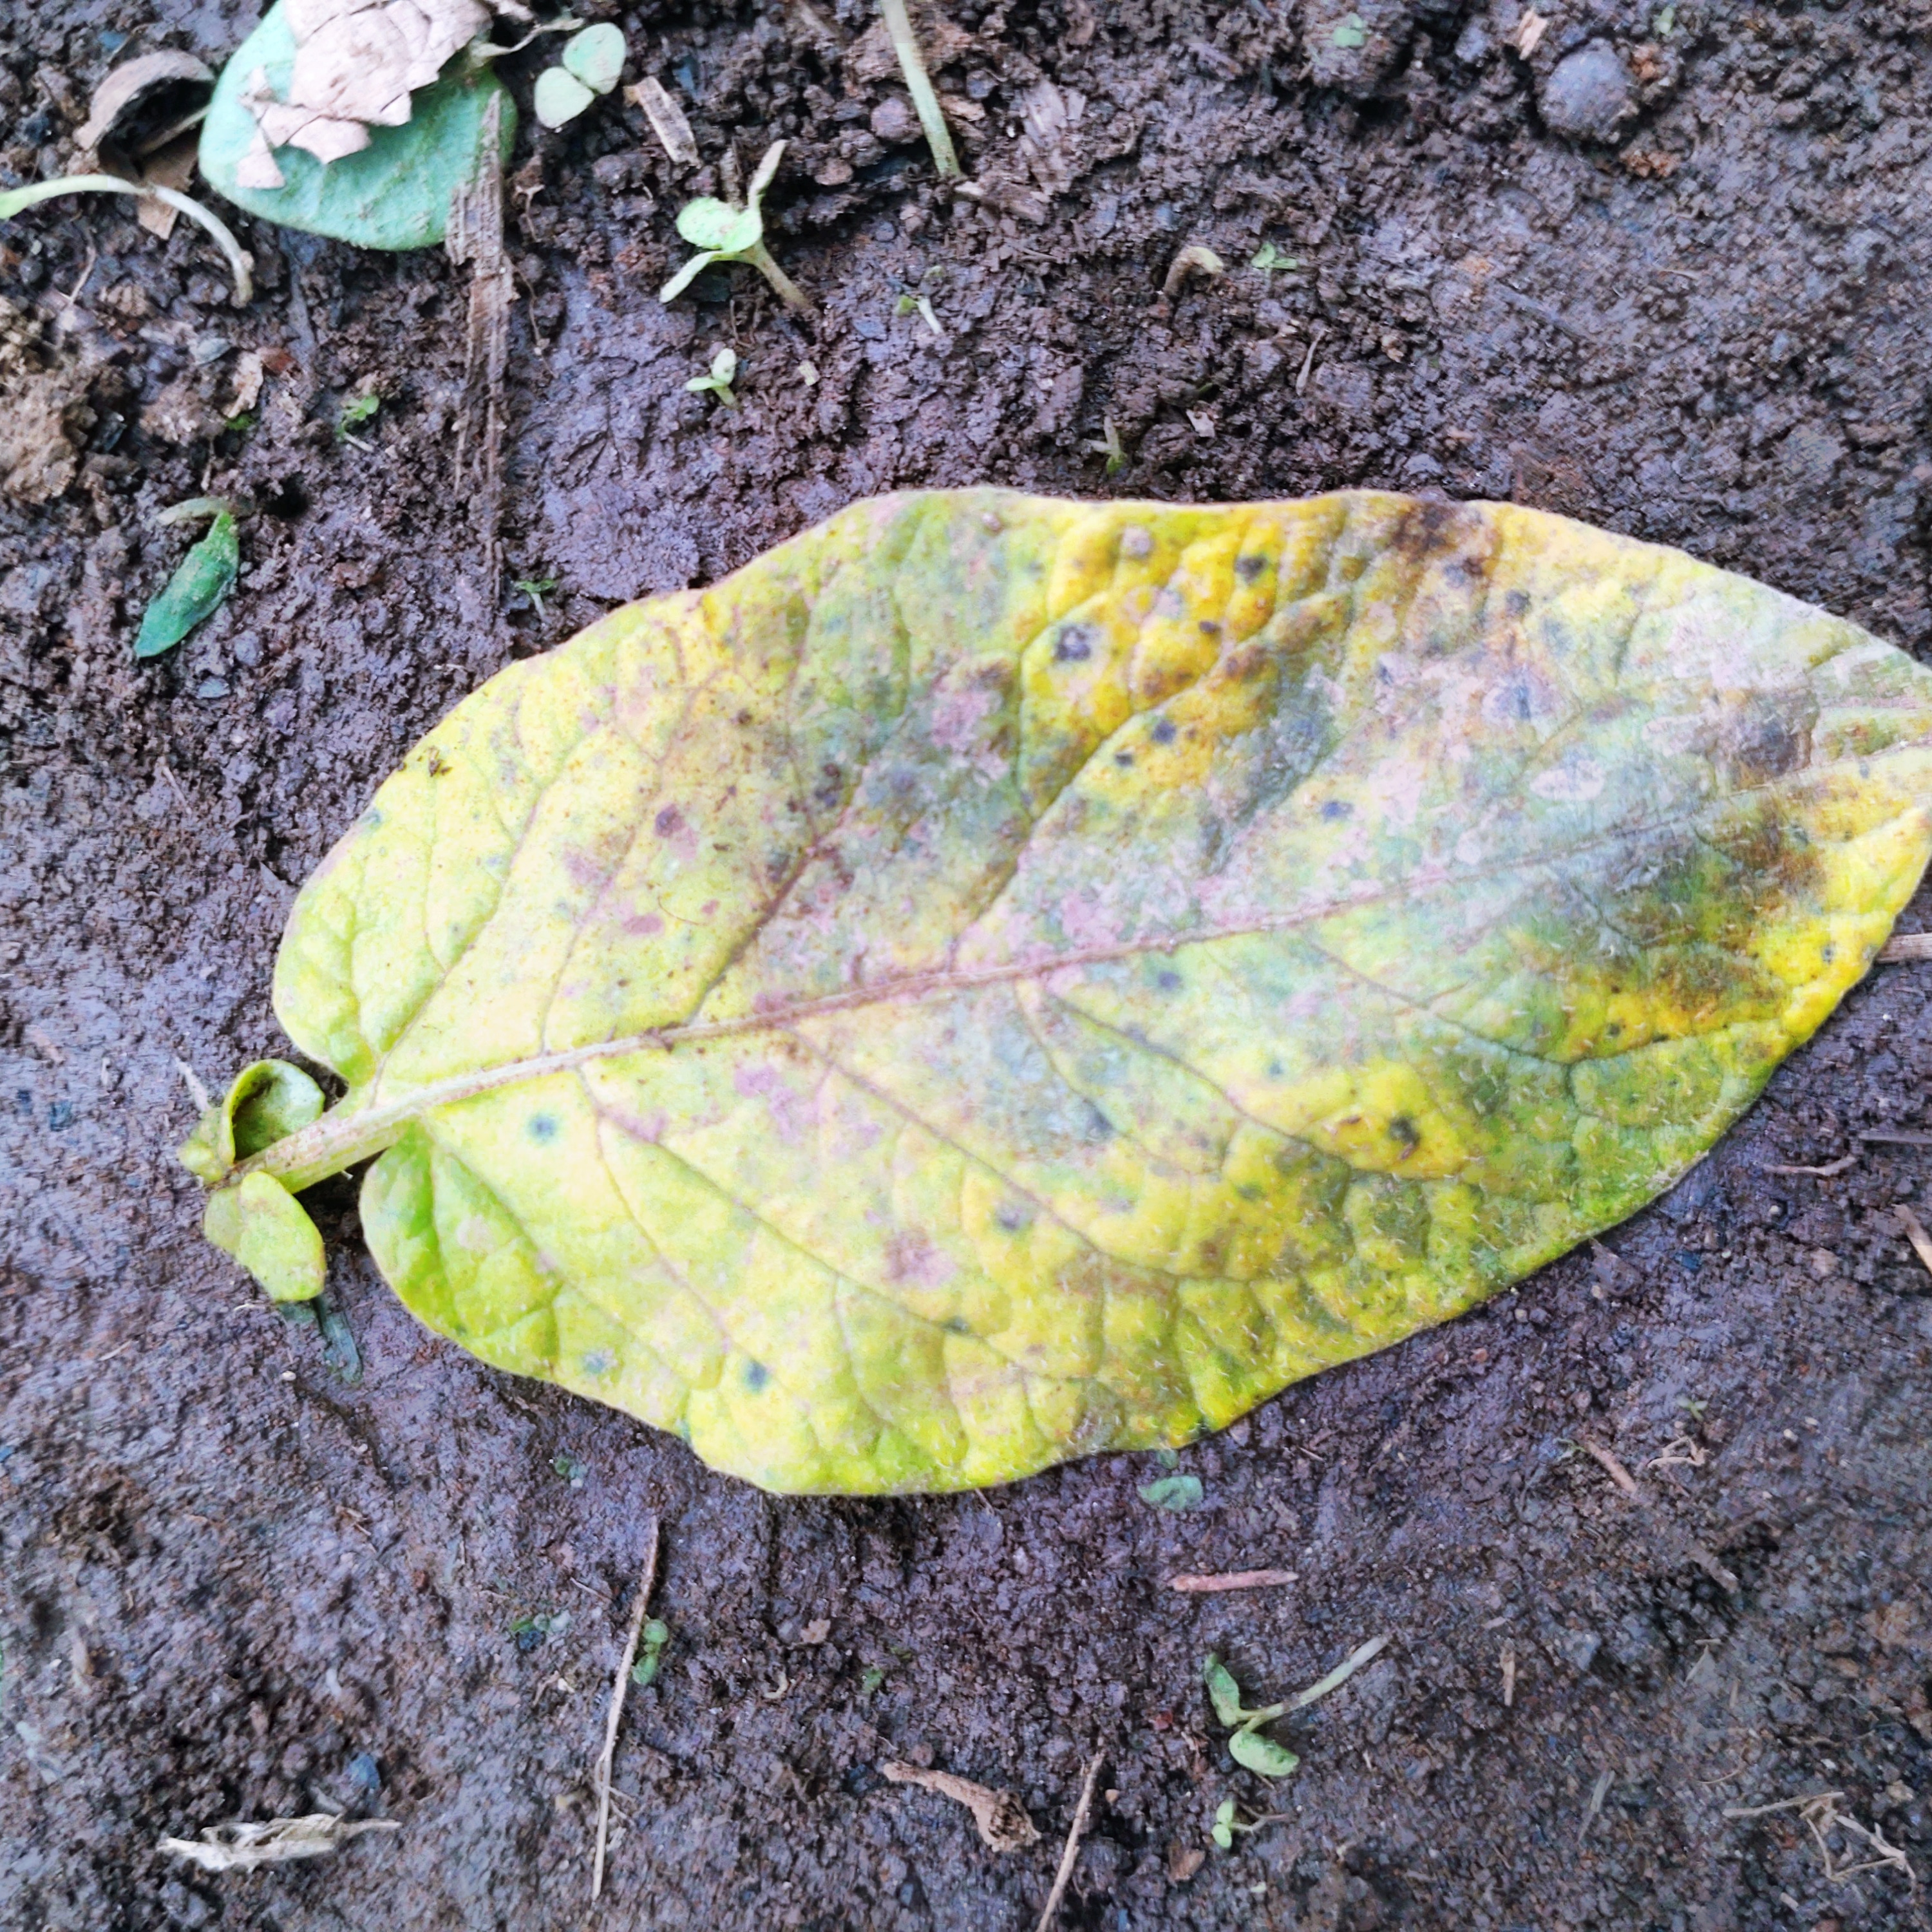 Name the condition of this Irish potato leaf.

late blight
